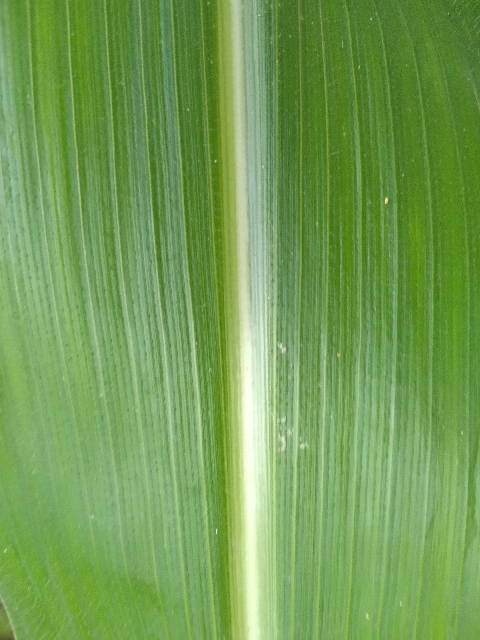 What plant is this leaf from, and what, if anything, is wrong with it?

maize, healthy
